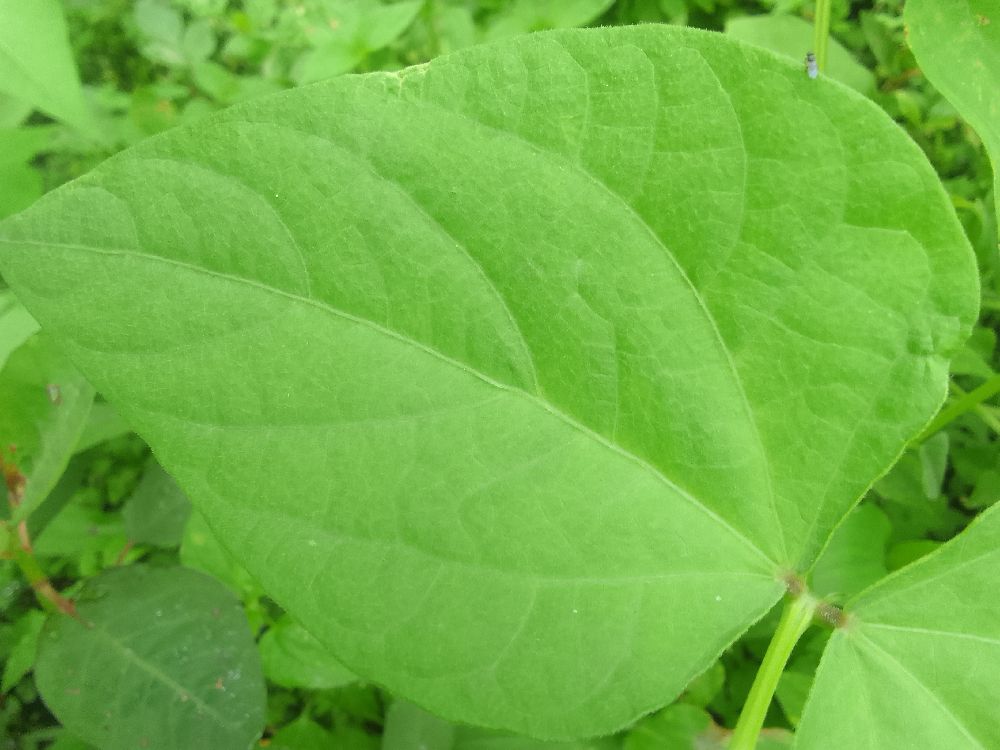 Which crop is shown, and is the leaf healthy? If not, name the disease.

common bean, healthy
